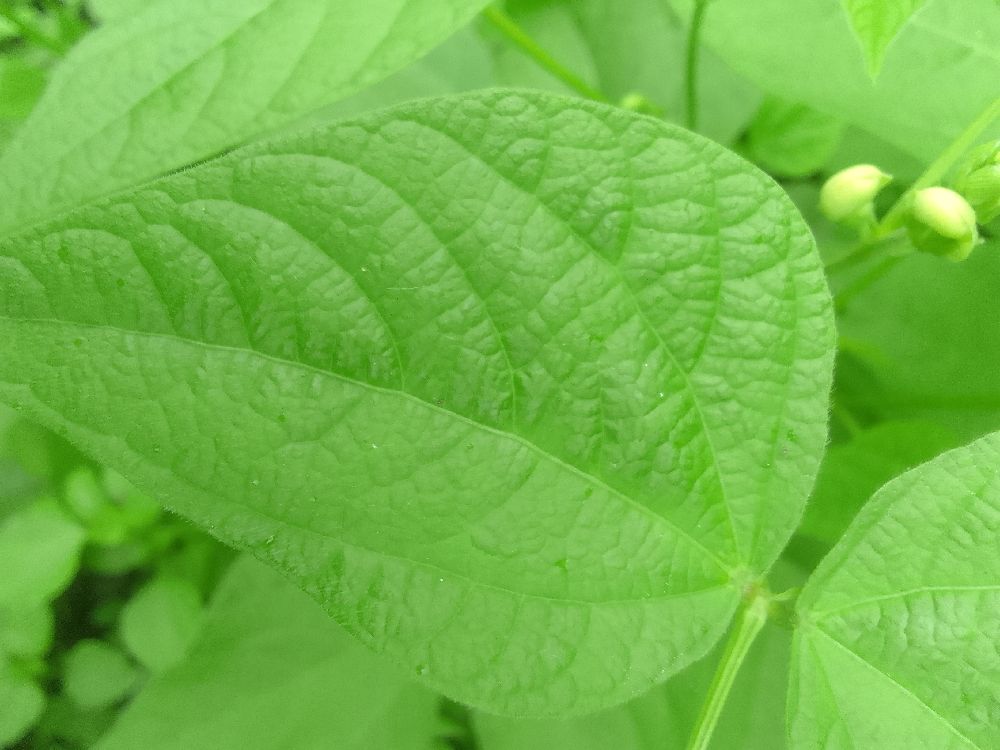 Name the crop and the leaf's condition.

common bean, healthy
